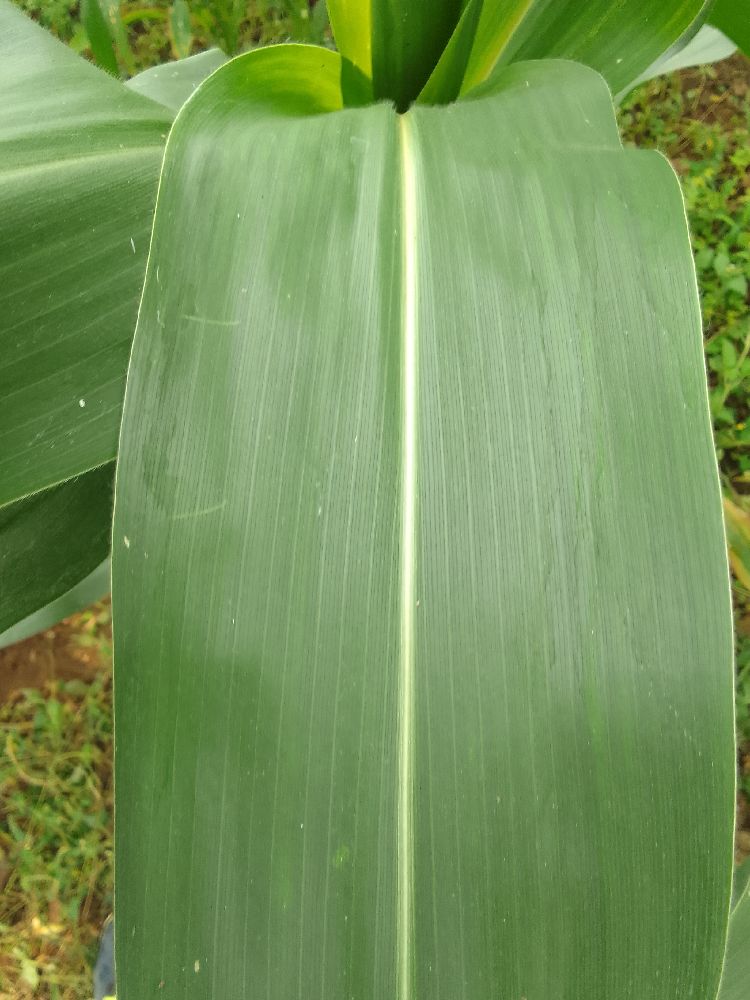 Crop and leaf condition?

maize, healthy
